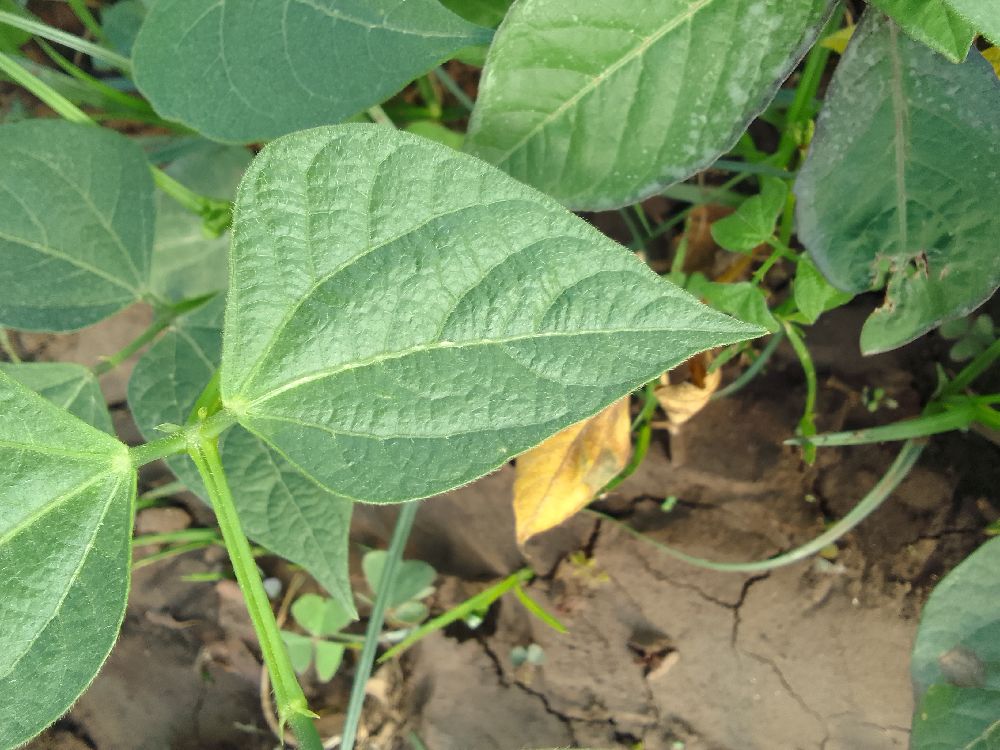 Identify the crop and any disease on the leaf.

common bean, healthy
